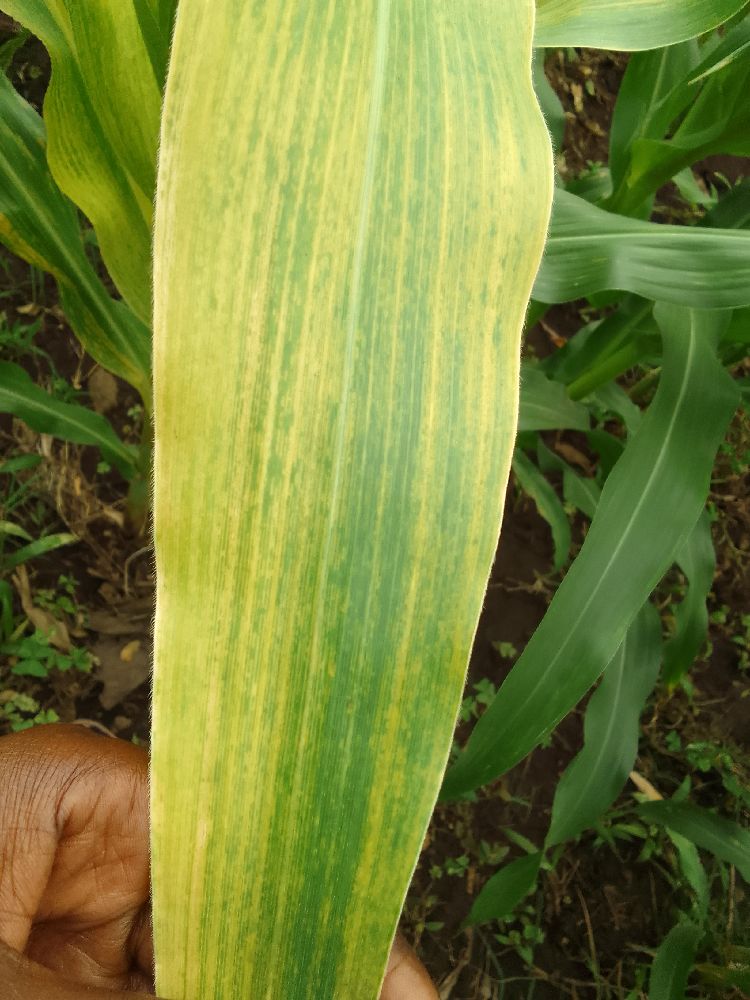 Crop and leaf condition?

maize, maize lethal necrosis
